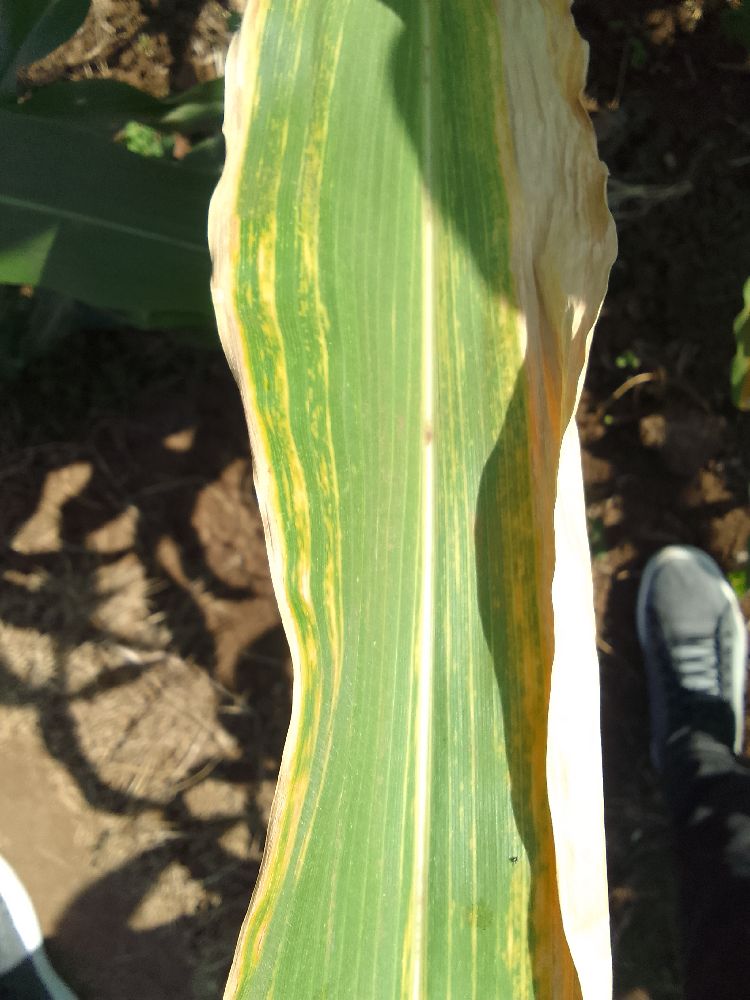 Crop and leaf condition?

maize, maize lethal necrosis
